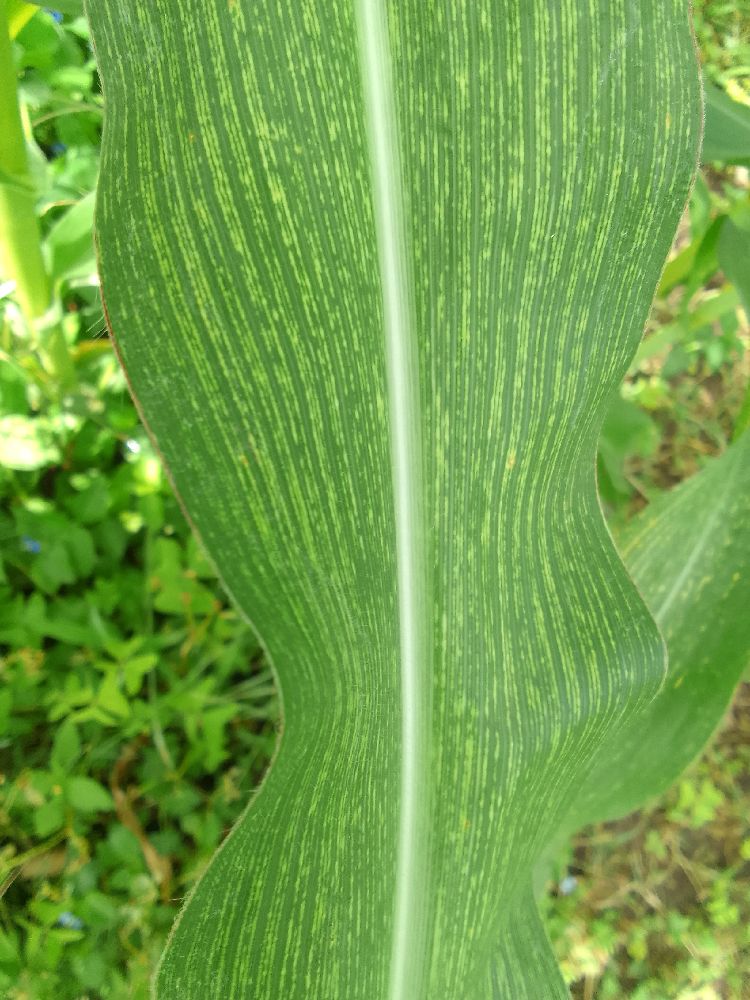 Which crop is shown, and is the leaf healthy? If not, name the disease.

maize, maize streak virus
